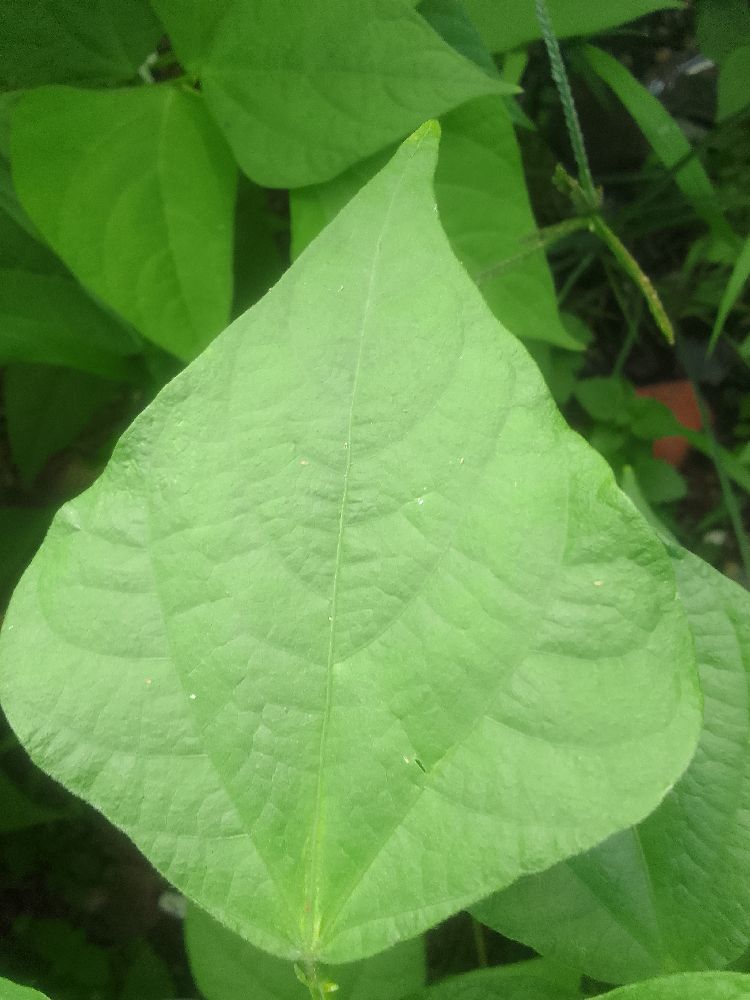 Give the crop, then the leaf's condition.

common bean, healthy
